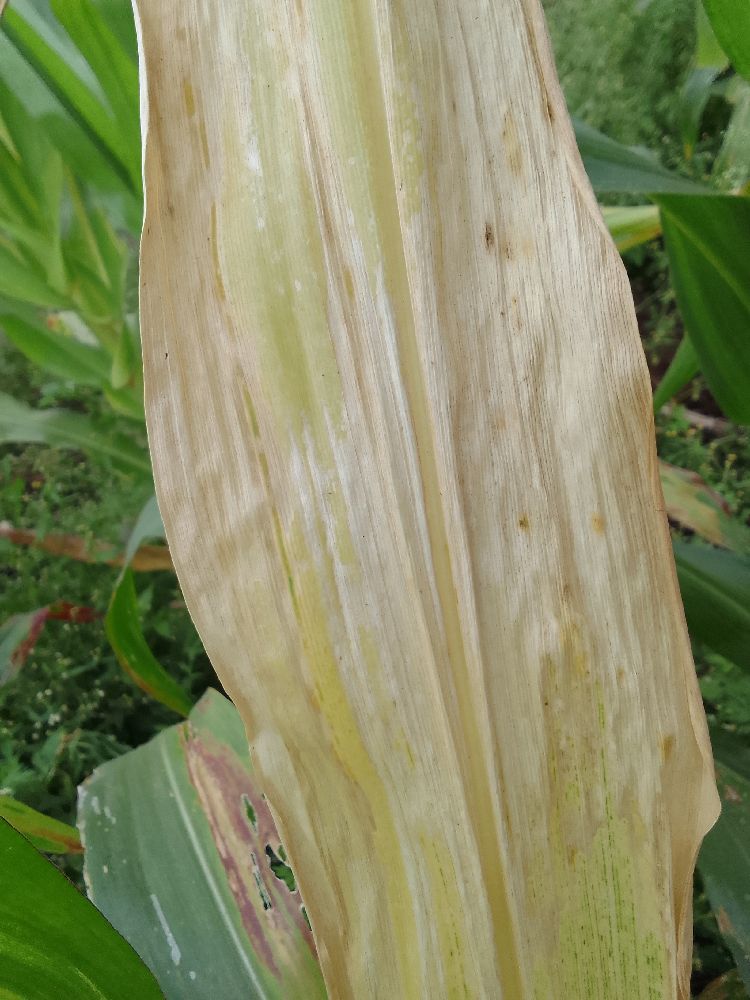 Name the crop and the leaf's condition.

maize, maize lethal necrosis
